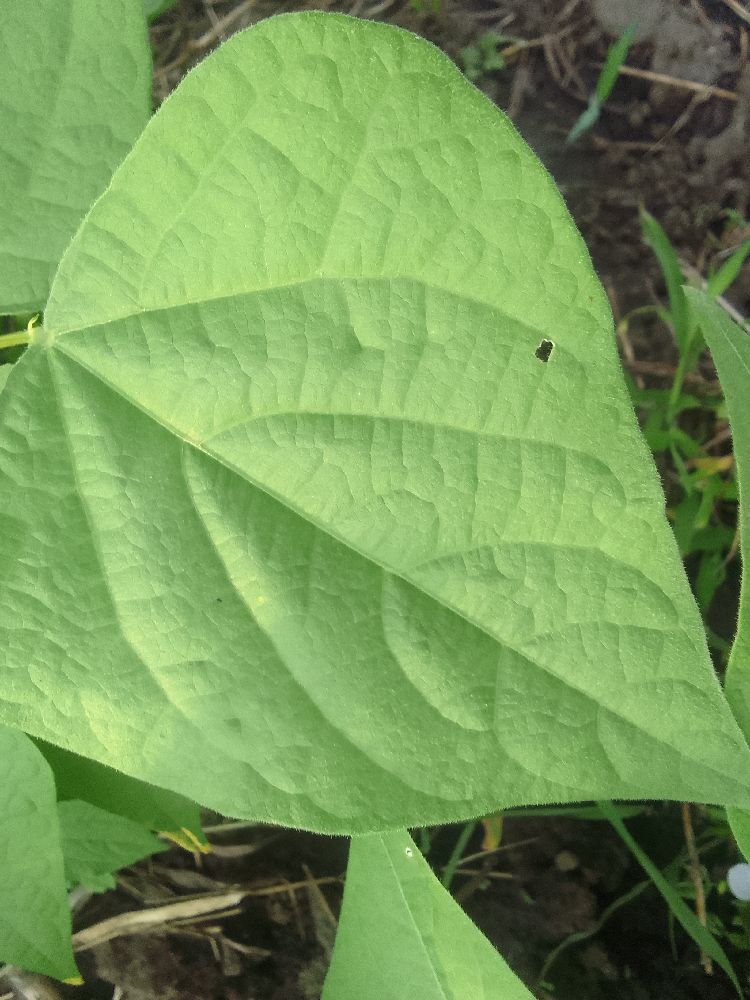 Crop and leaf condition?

common bean, healthy
